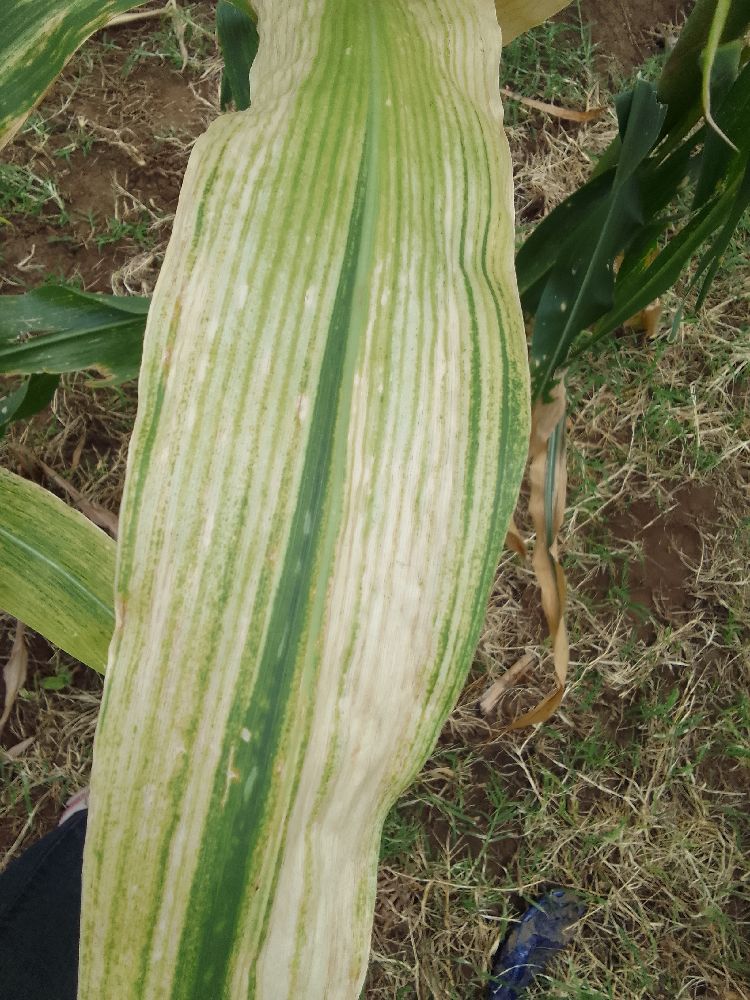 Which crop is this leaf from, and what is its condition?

maize, maize lethal necrosis
